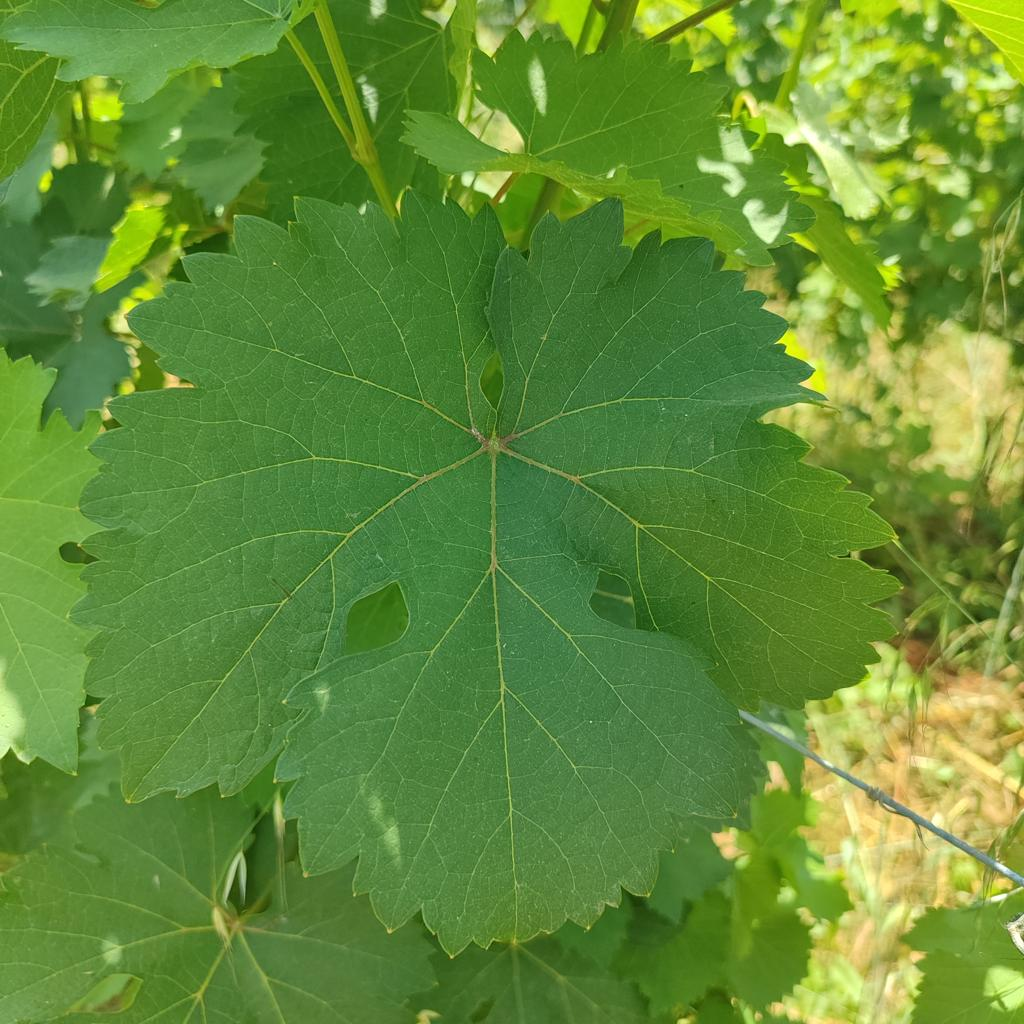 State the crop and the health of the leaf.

grapevine, healthy
